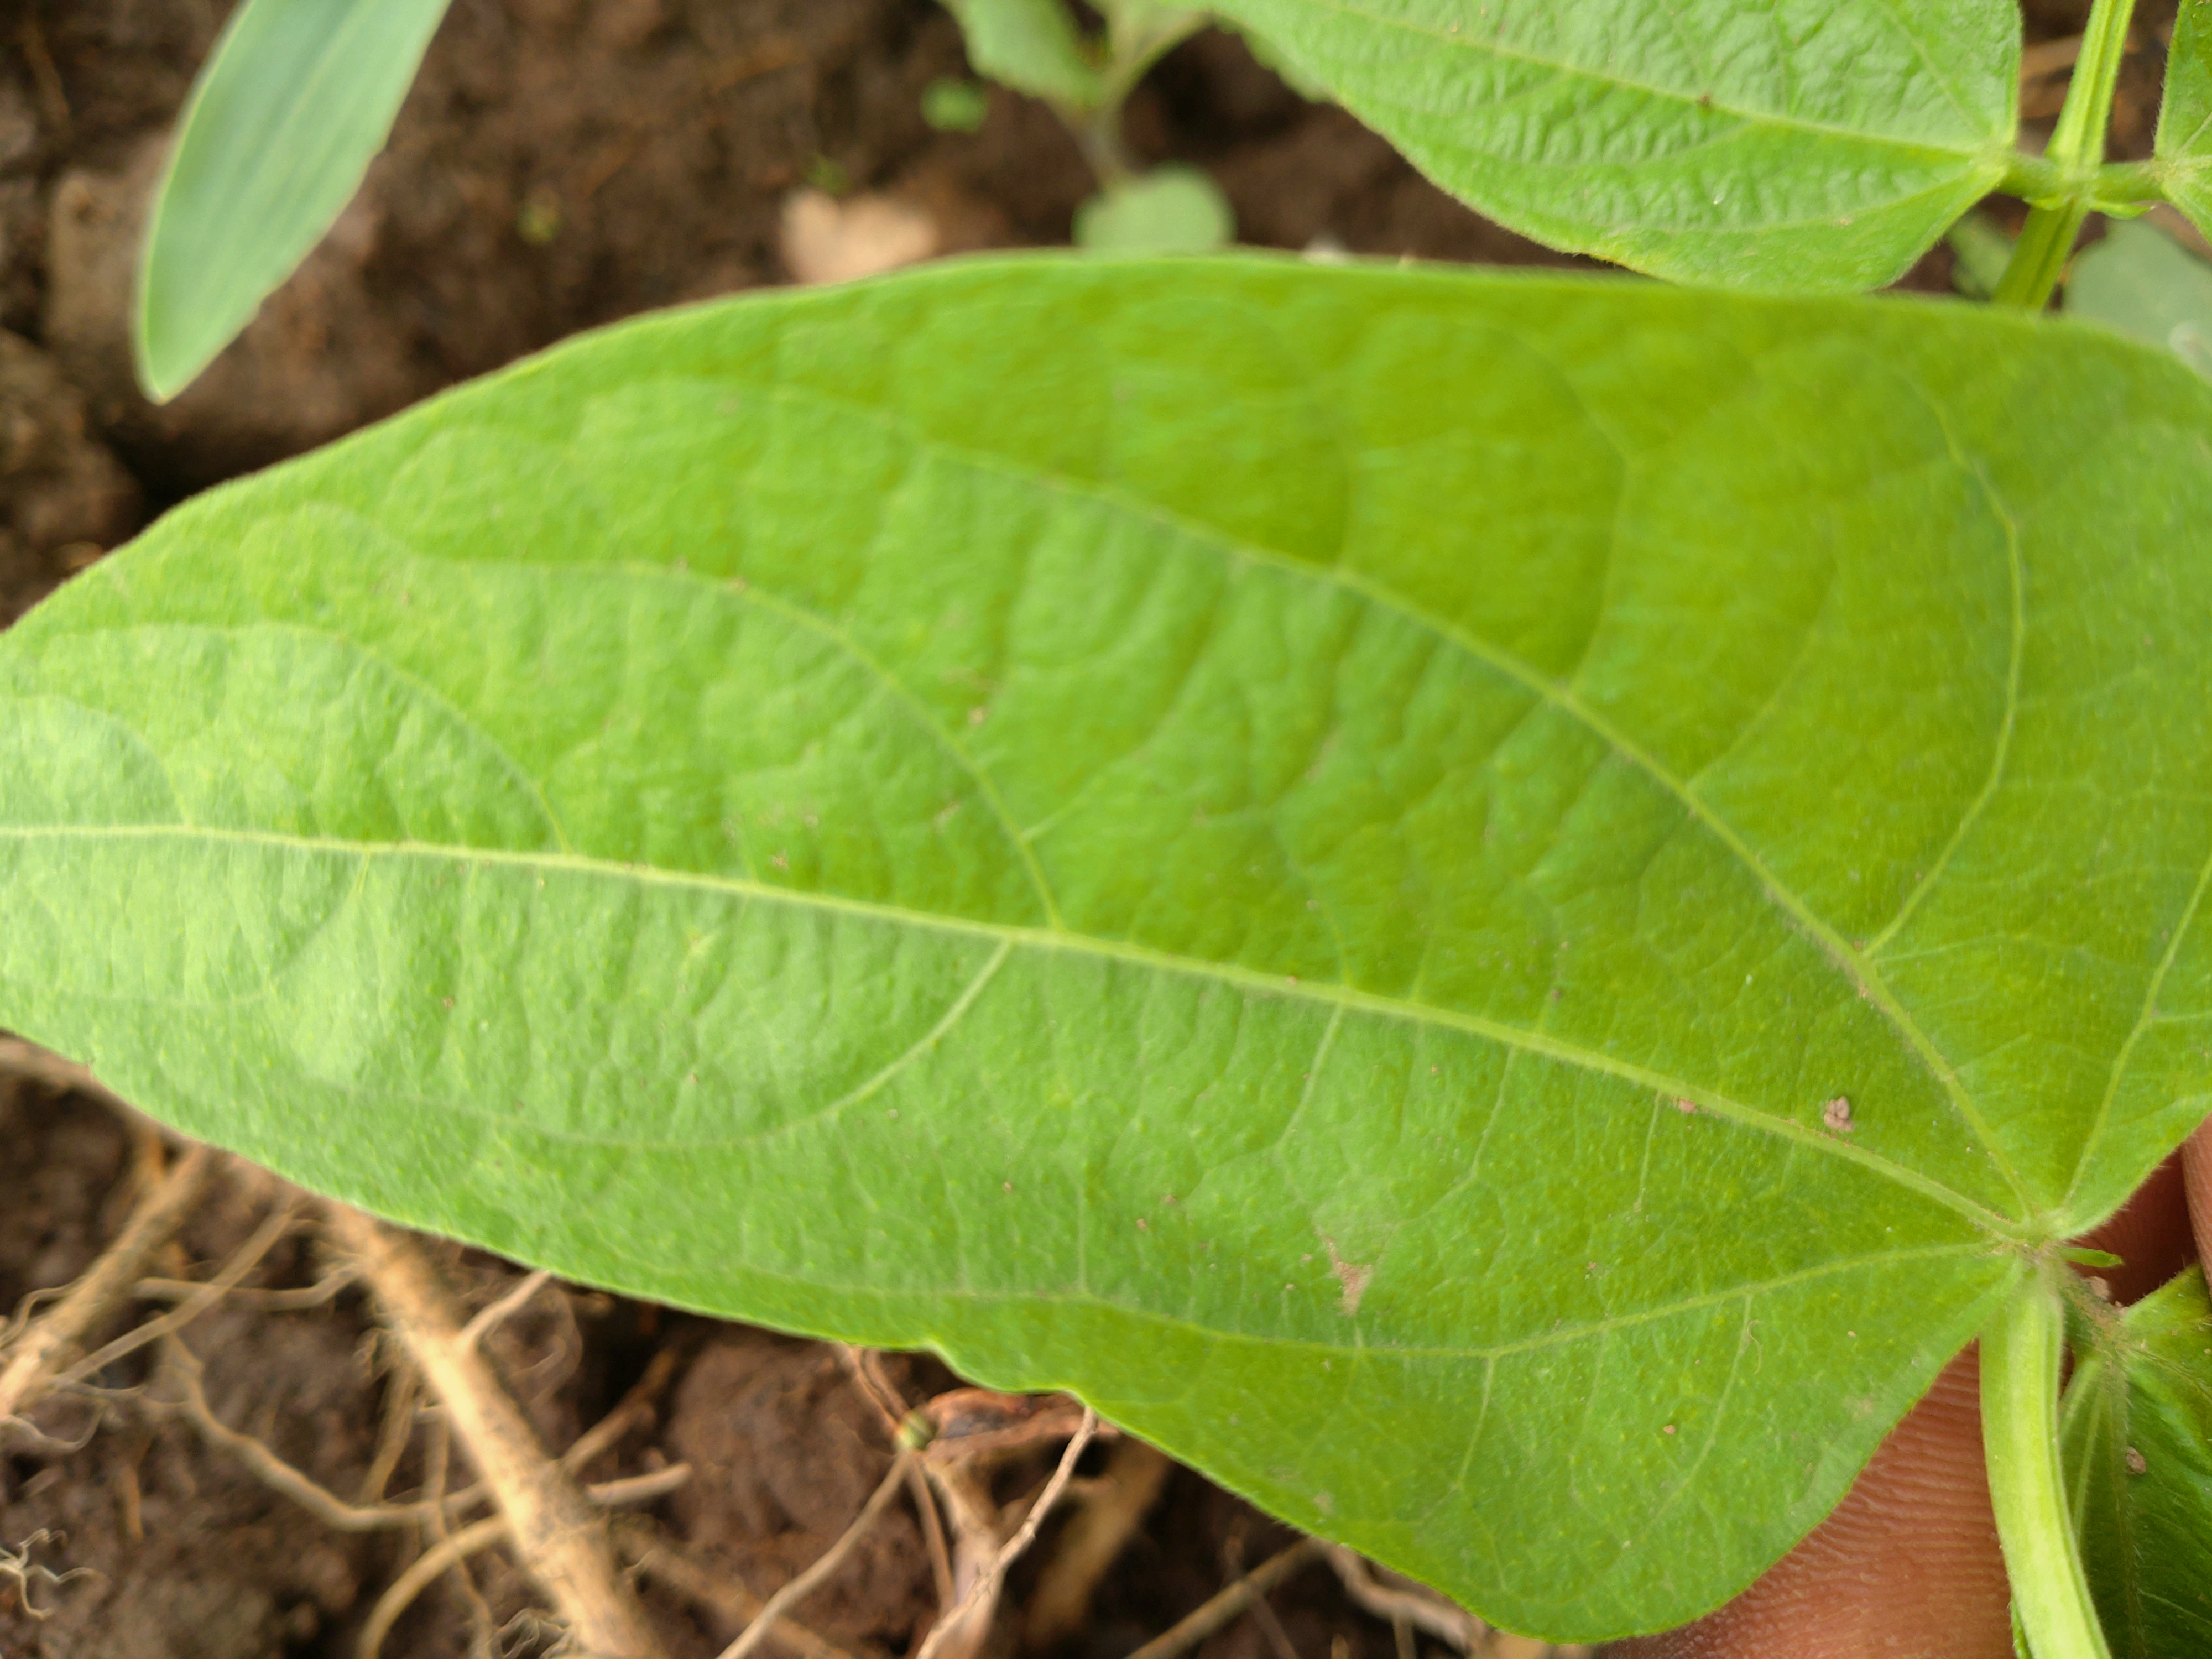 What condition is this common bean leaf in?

healthy
